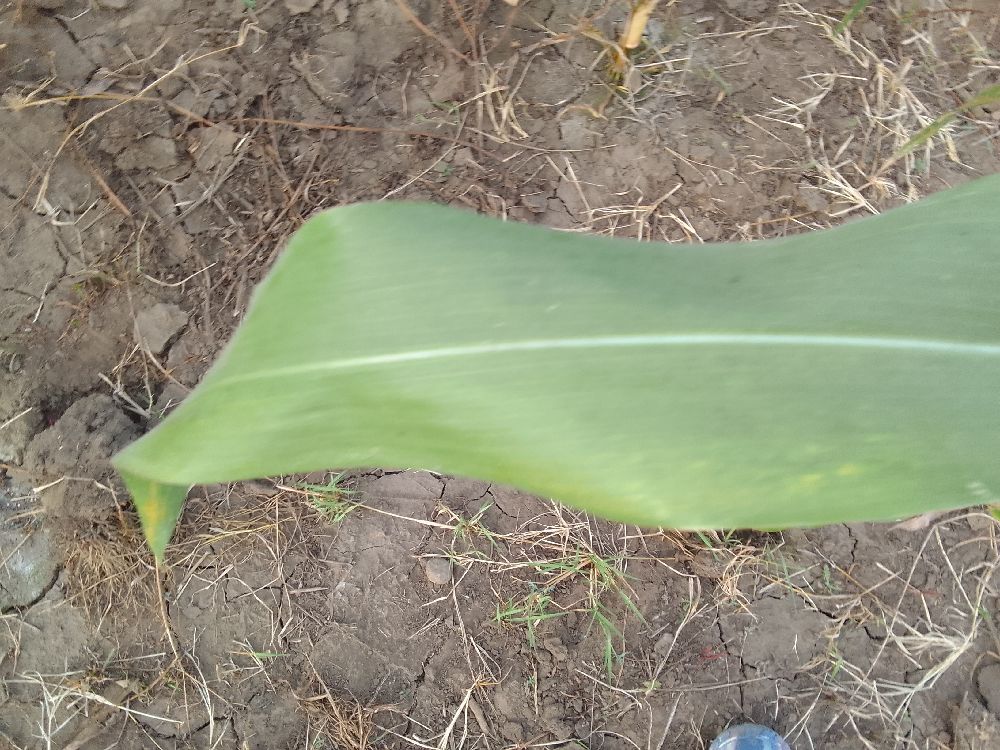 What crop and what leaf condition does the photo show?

maize, healthy
